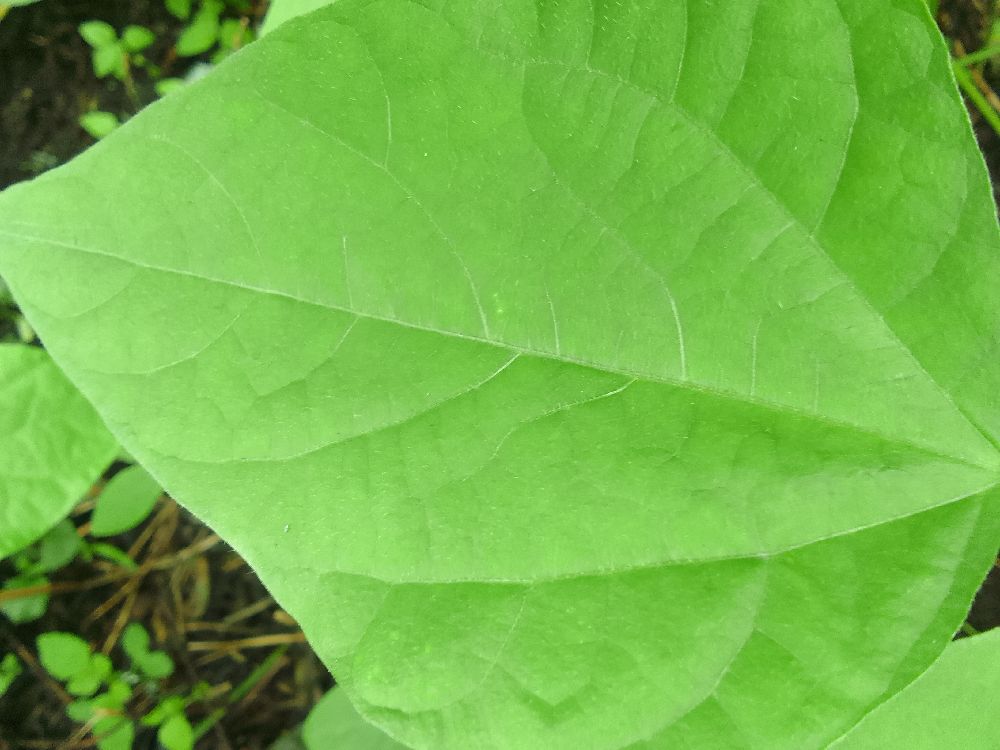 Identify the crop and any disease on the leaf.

common bean, healthy
